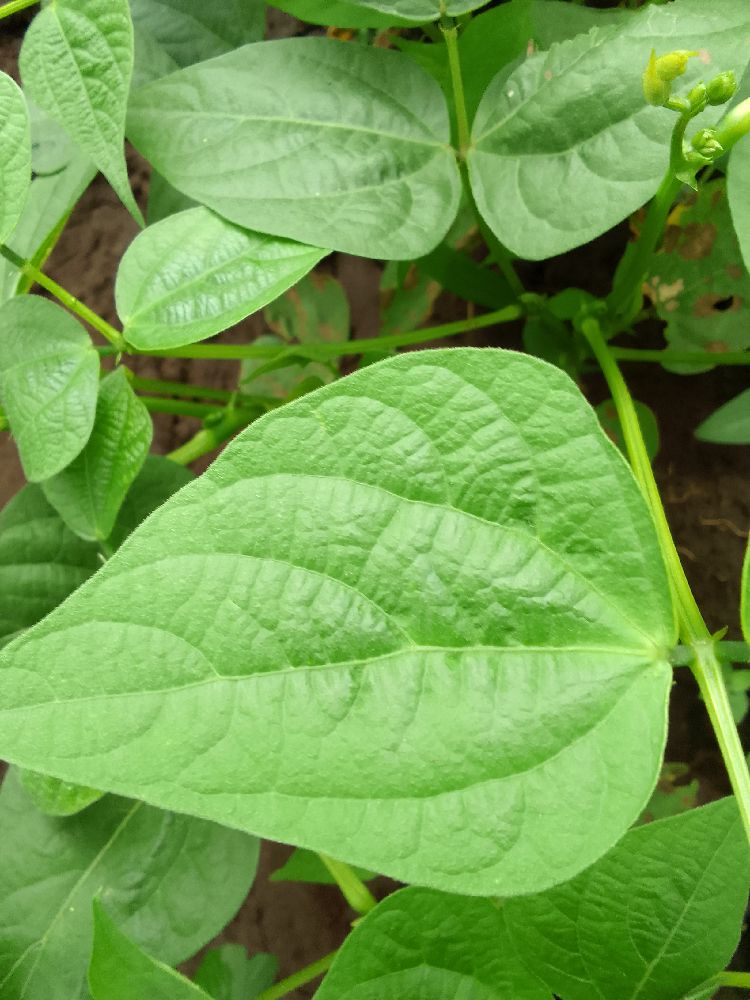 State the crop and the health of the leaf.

common bean, healthy
